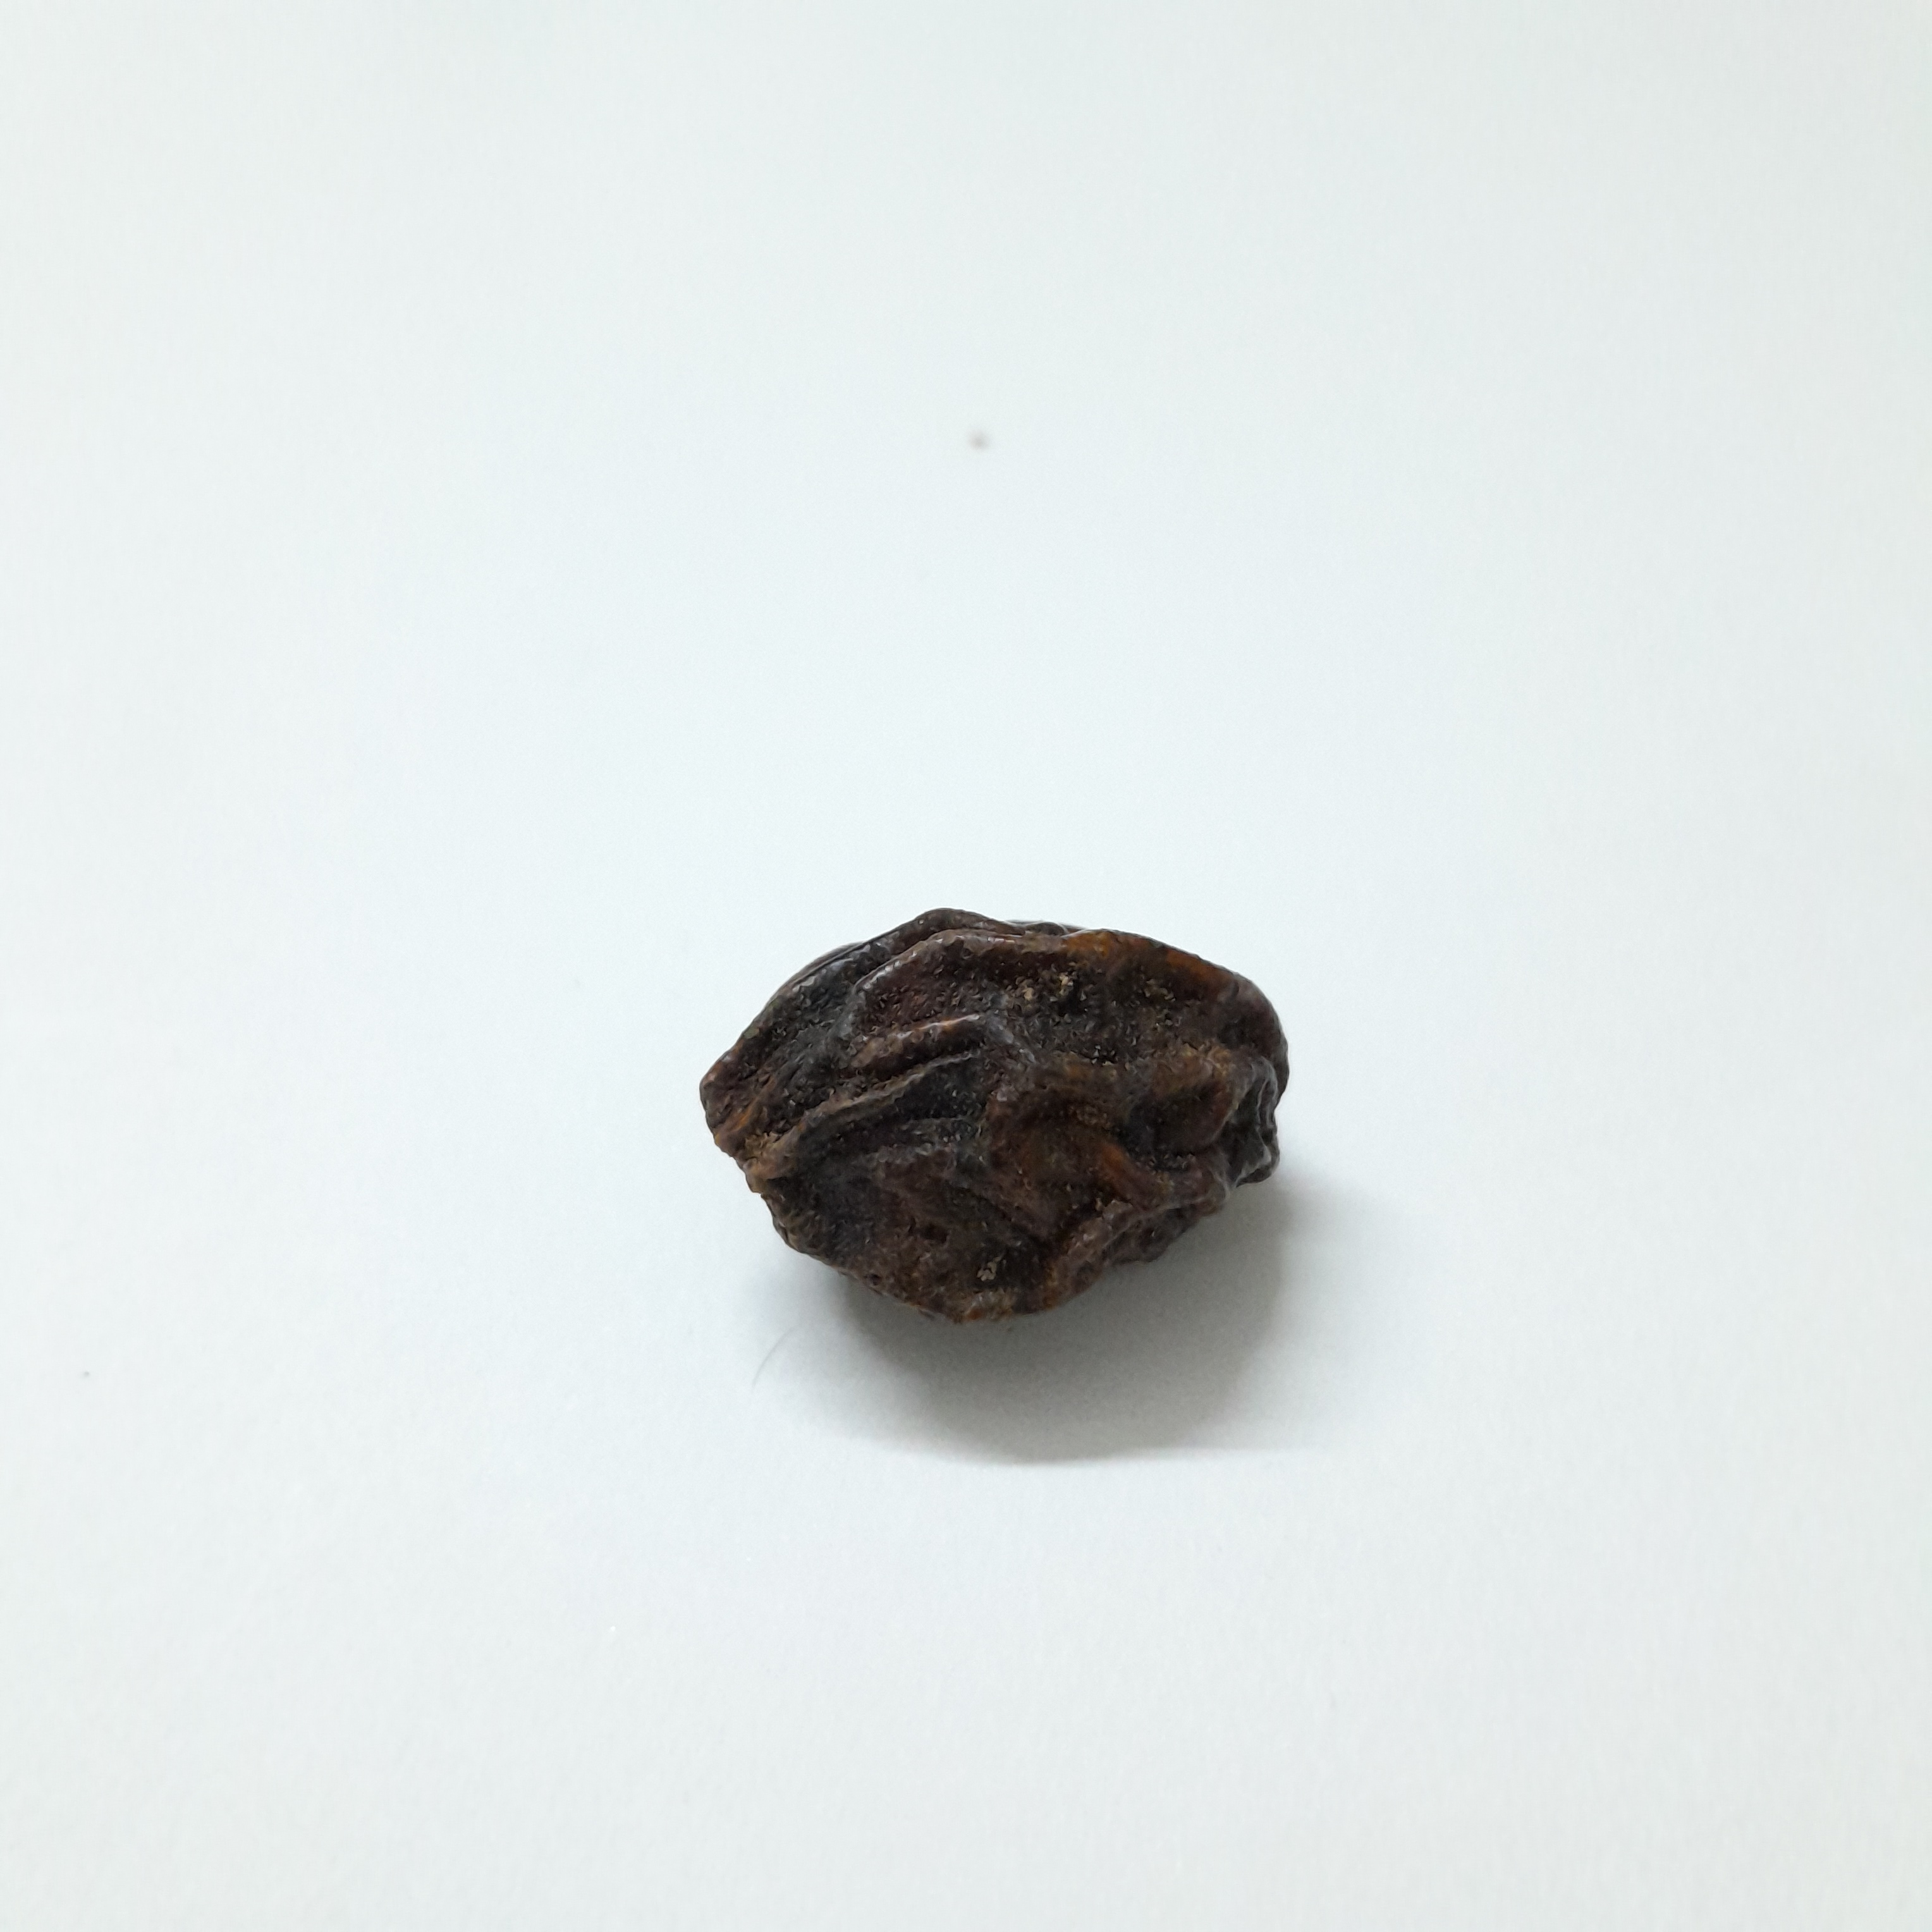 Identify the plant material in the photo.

kadukharik
